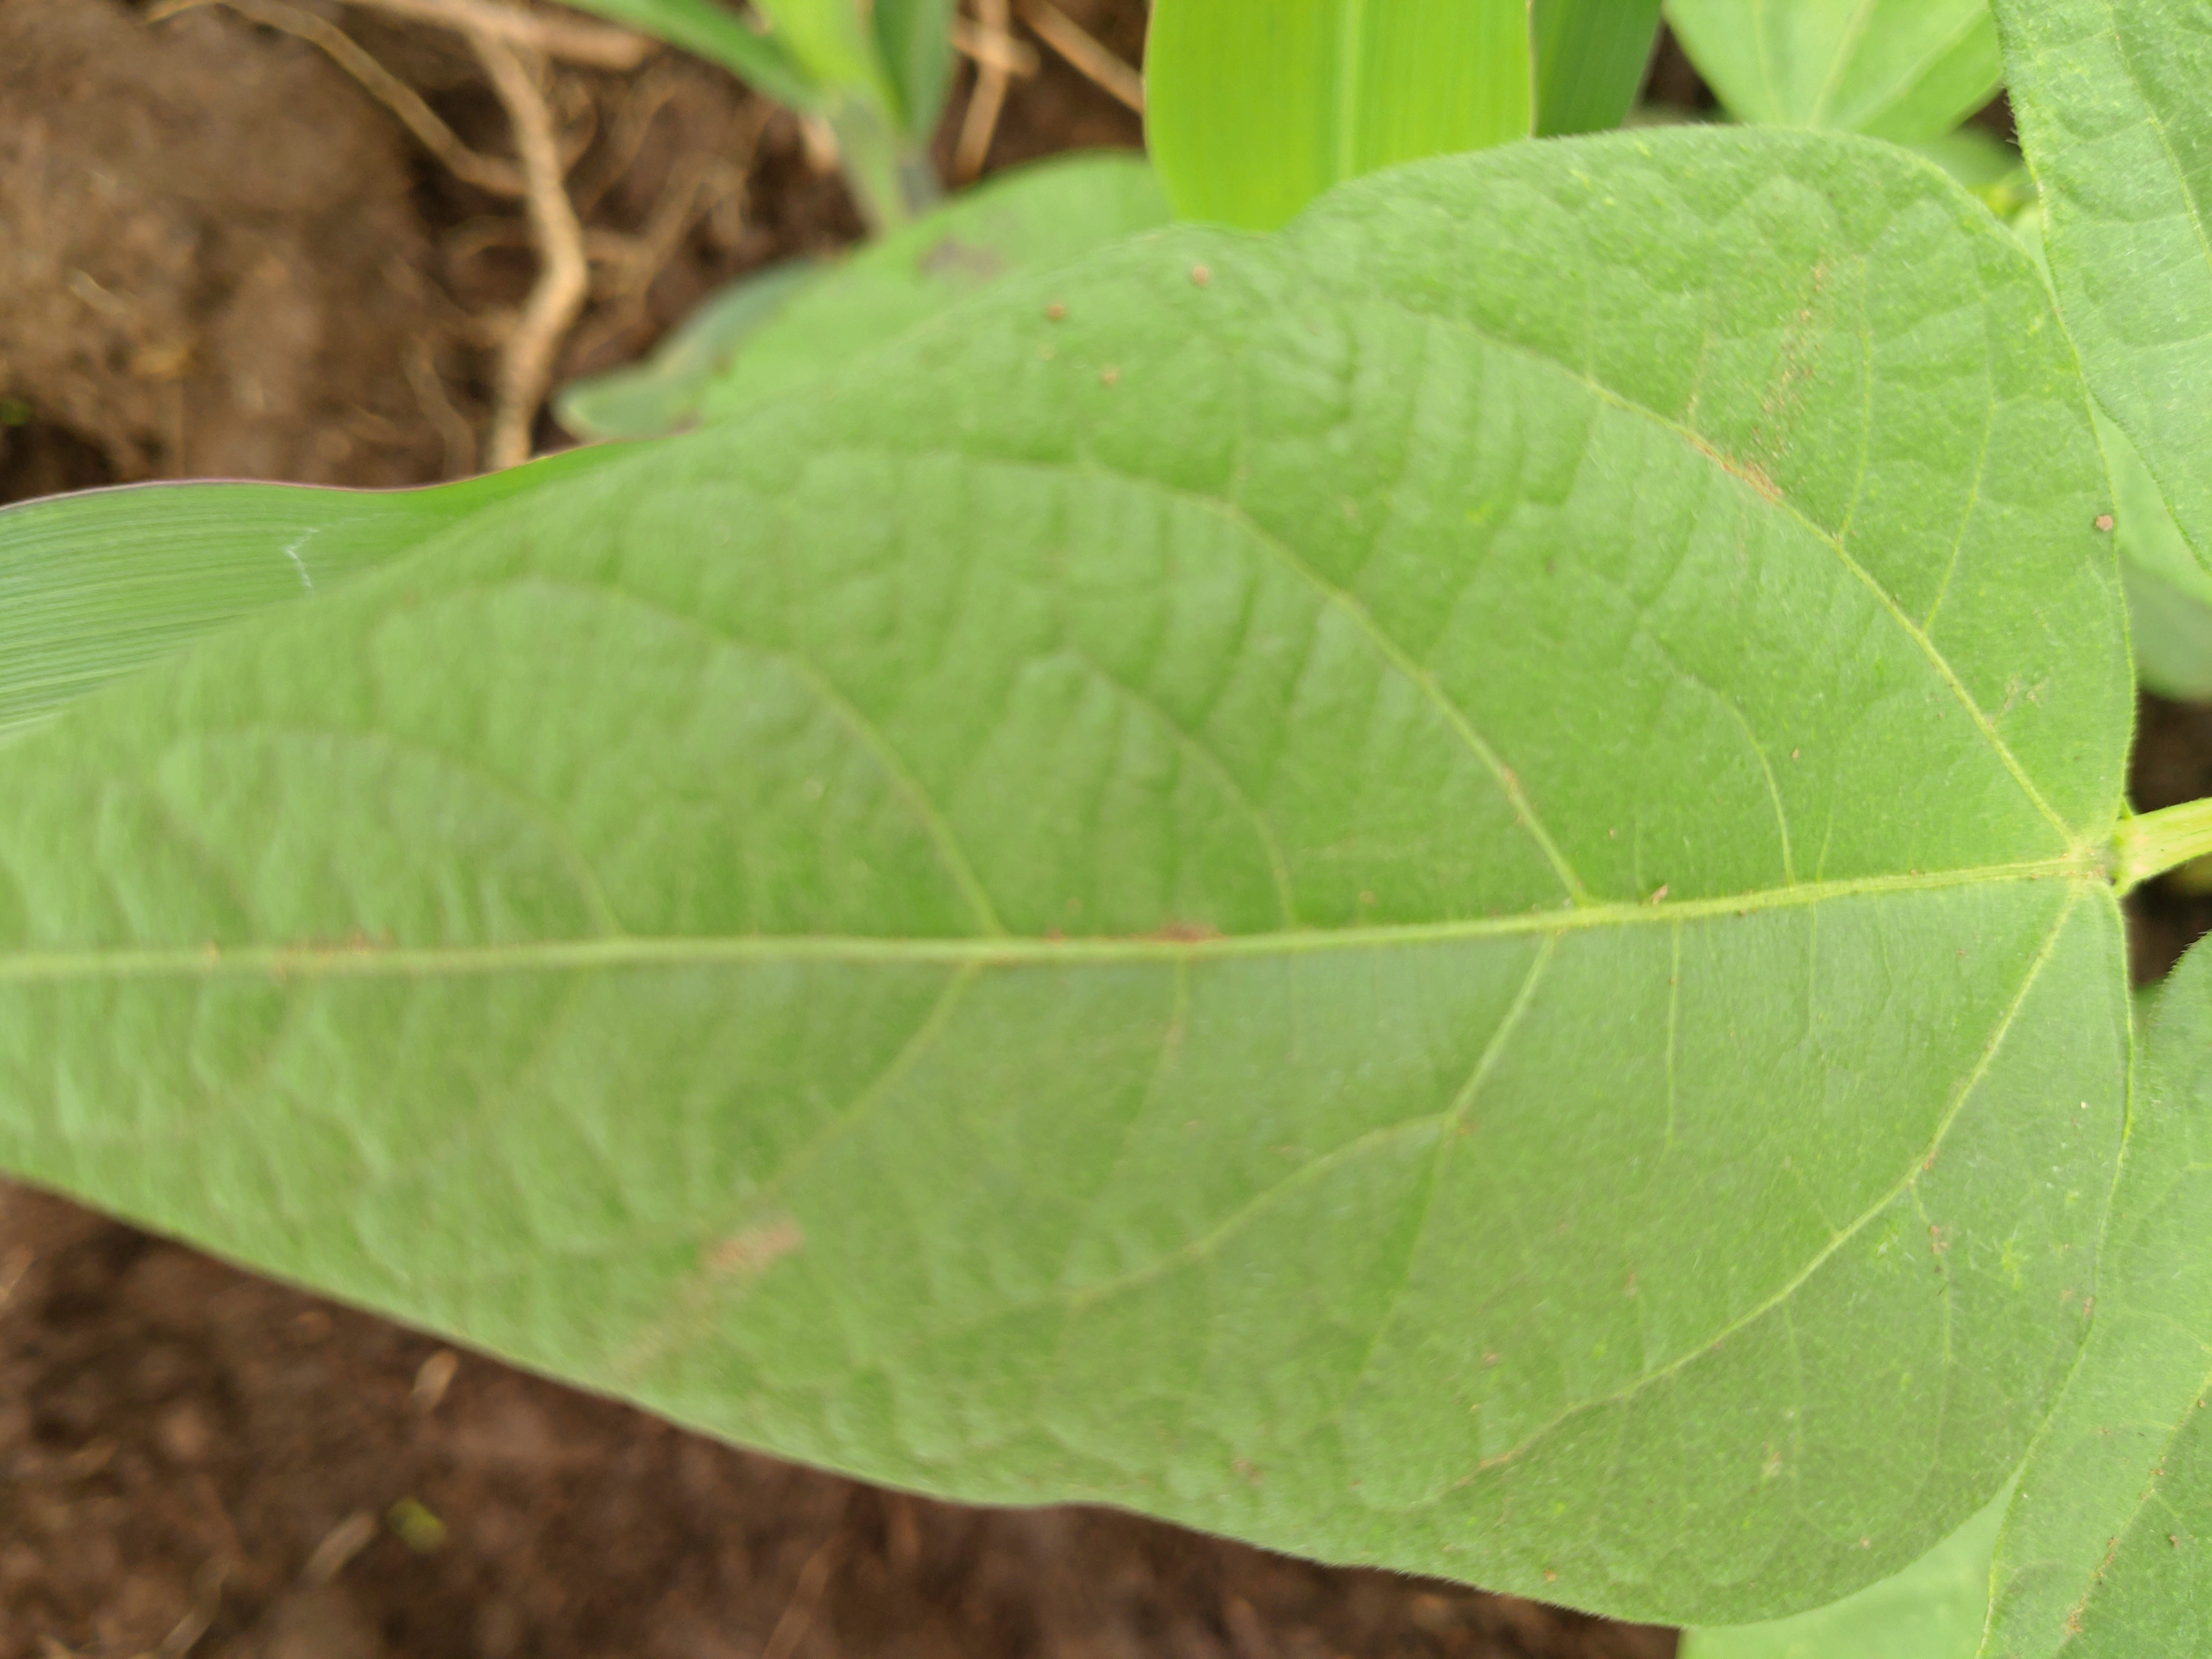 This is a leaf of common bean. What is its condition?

healthy
